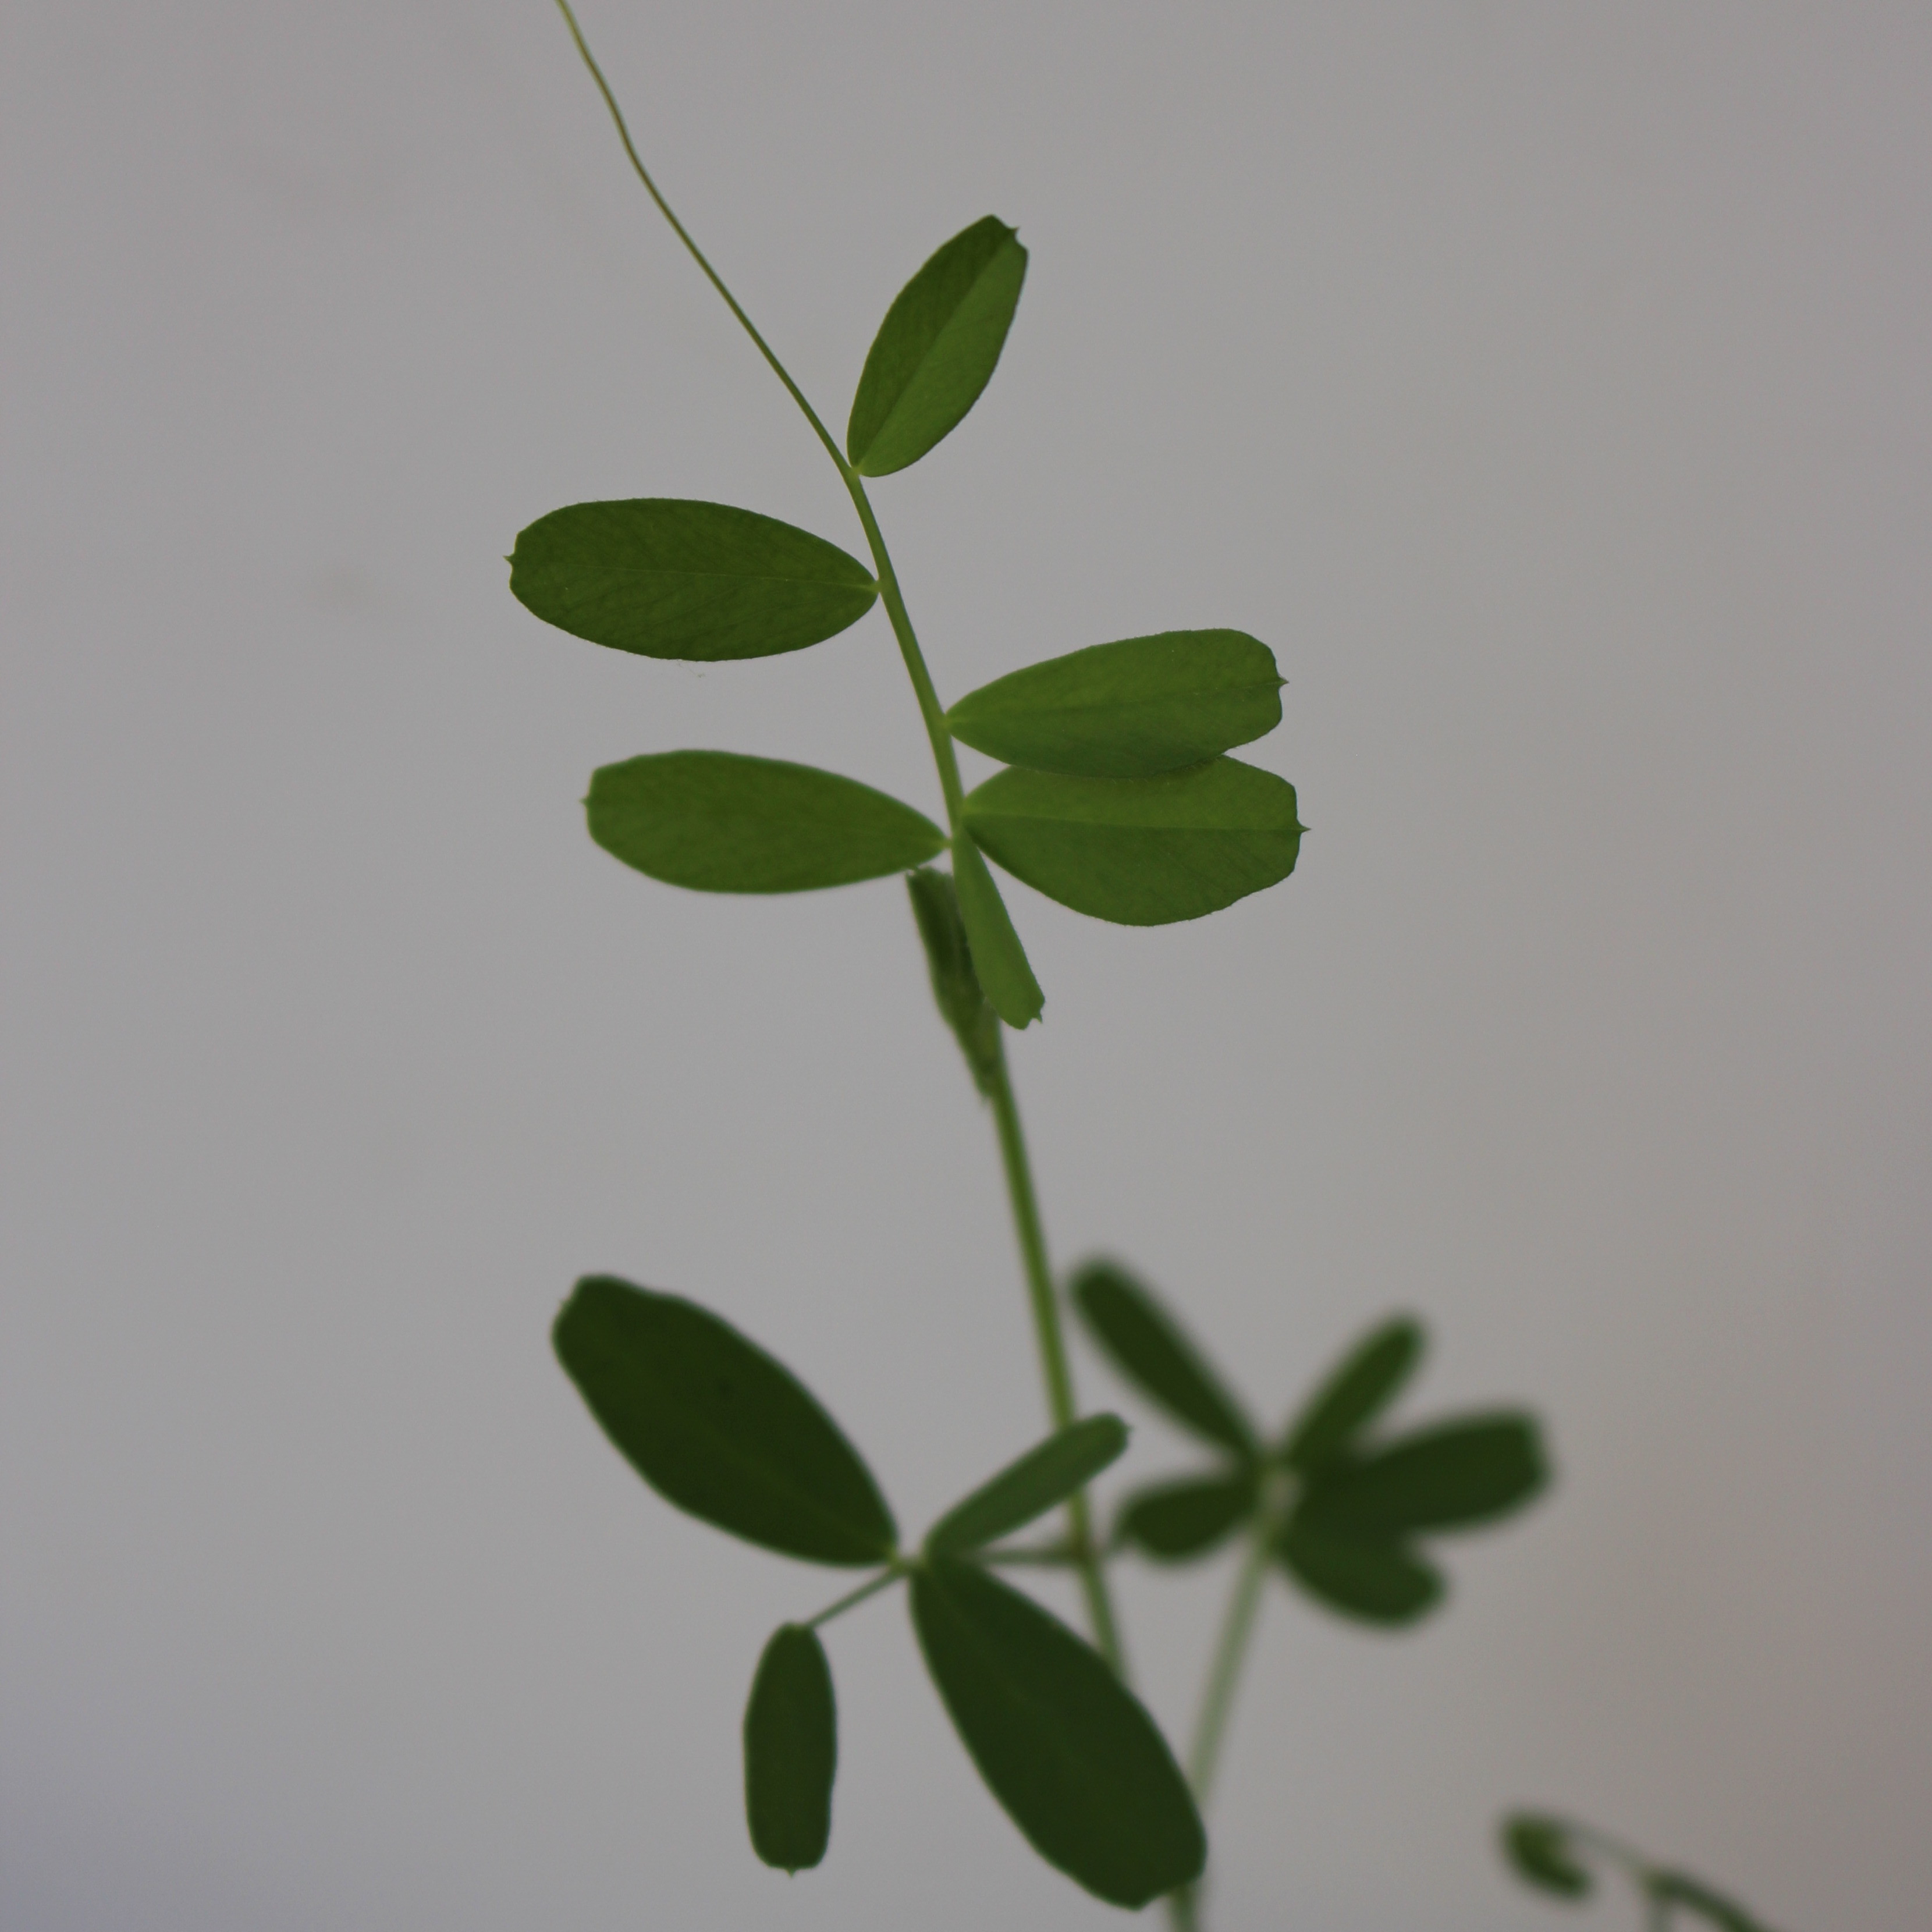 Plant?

Vicia sativa
